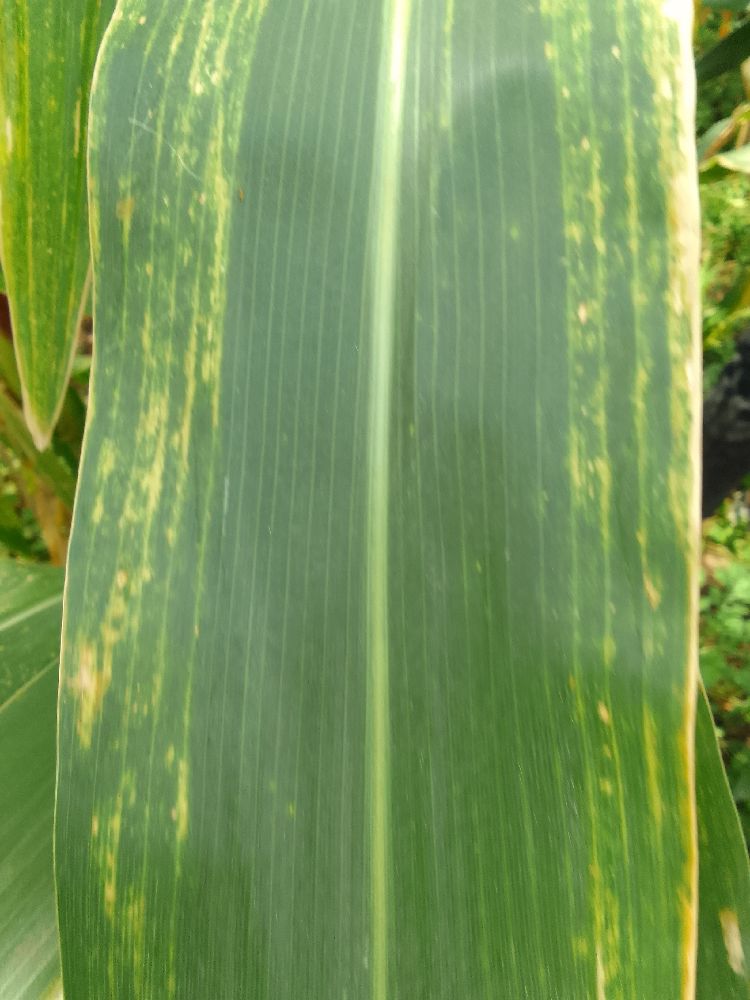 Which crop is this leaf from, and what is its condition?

maize, maize lethal necrosis
